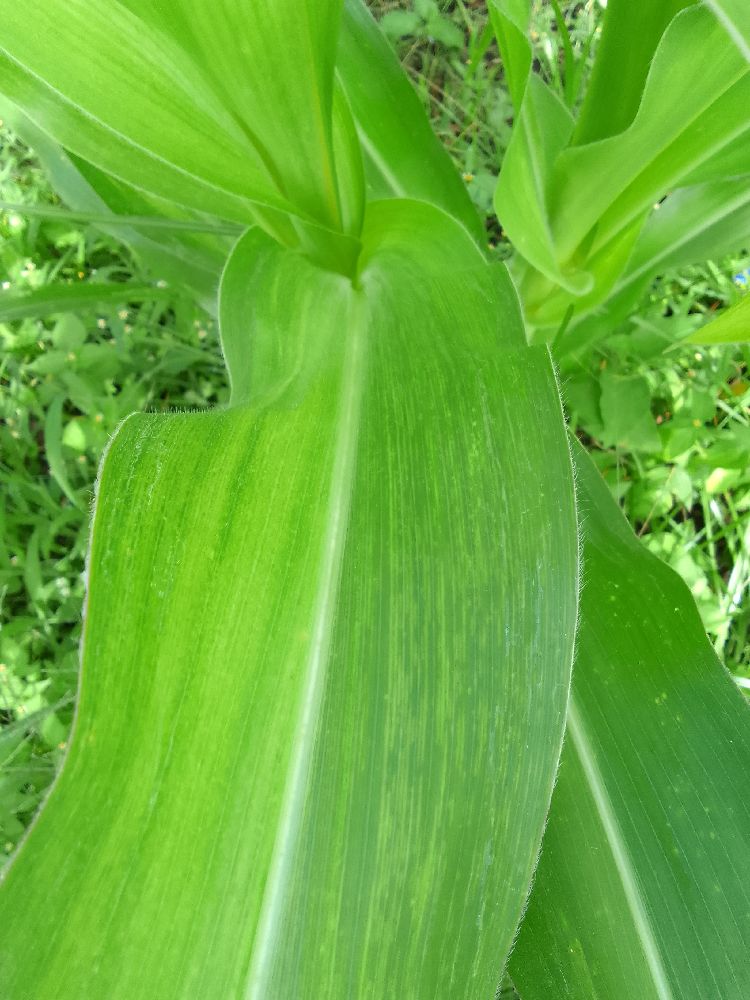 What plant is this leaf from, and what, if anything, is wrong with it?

maize, maize lethal necrosis
